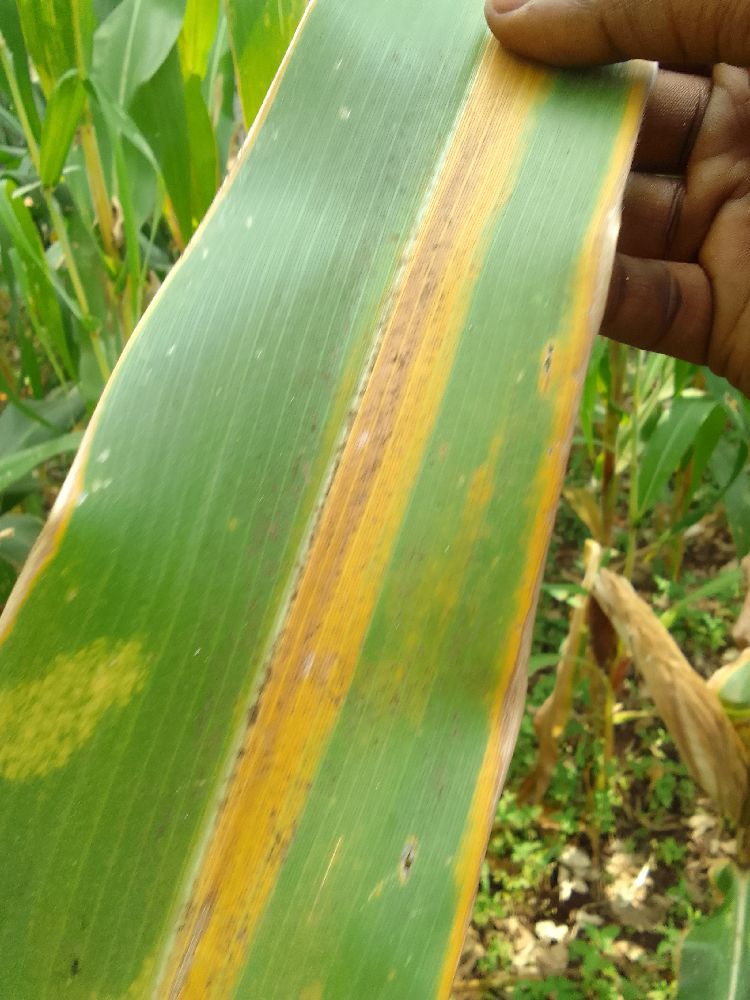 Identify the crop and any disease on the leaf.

maize, maize lethal necrosis
